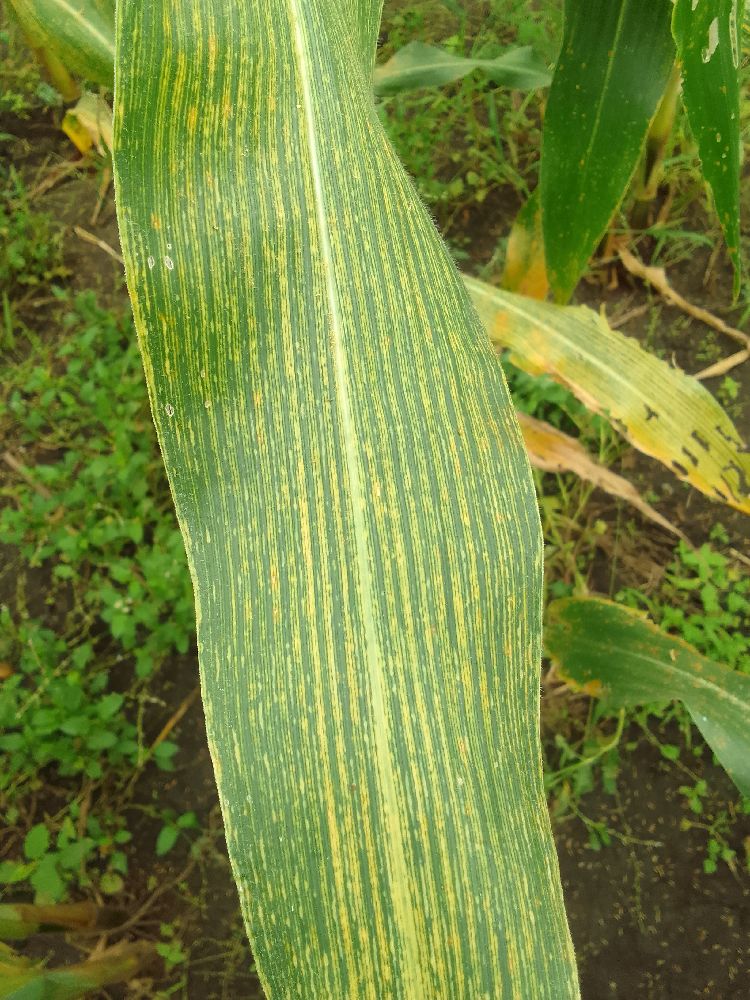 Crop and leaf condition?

maize, maize streak virus
